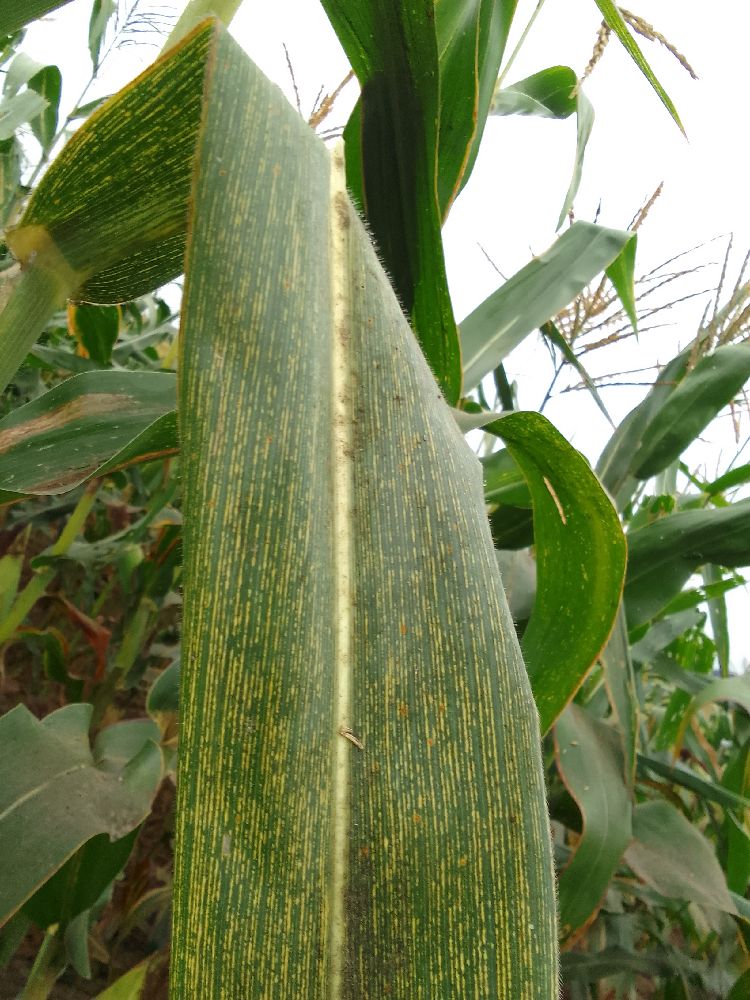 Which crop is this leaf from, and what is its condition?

maize, maize streak virus
